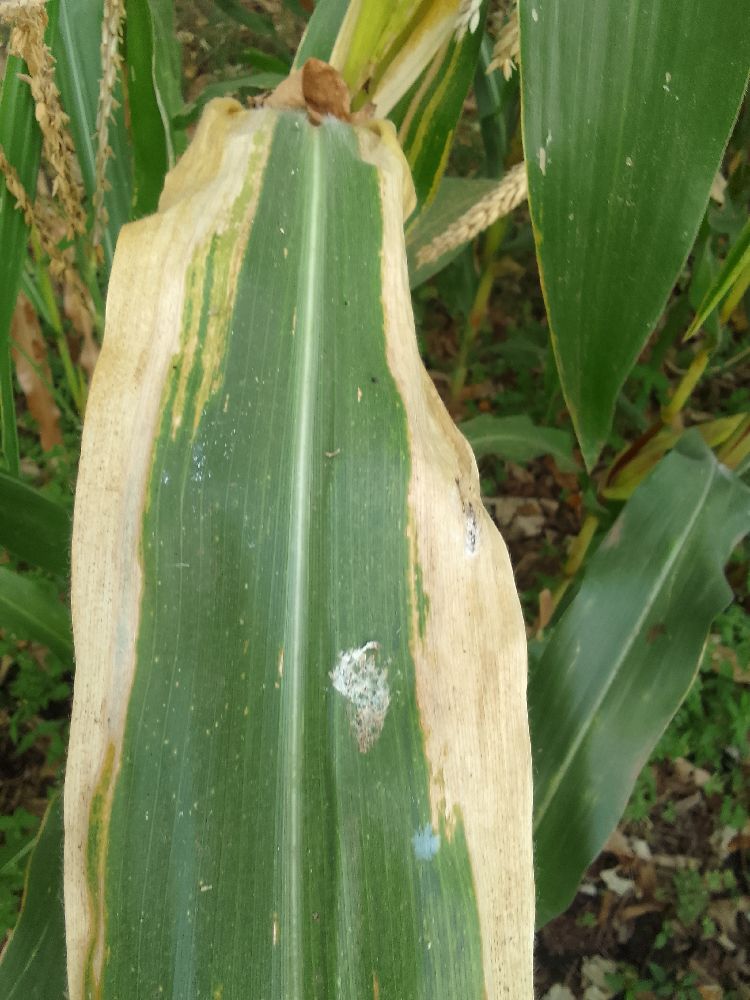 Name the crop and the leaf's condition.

maize, maize lethal necrosis
